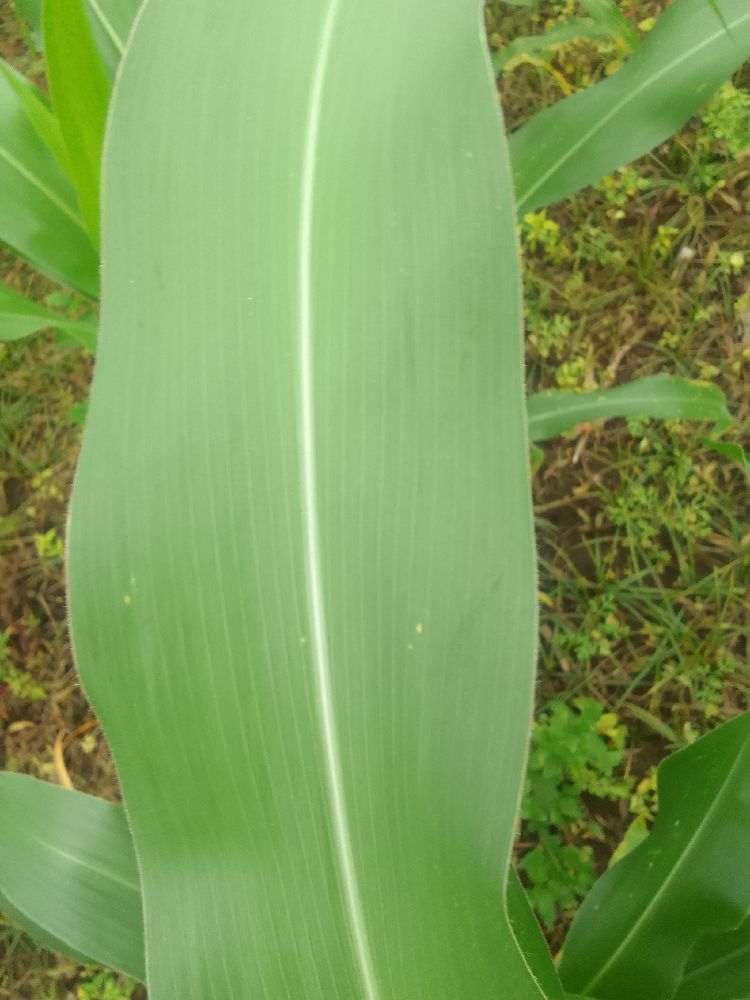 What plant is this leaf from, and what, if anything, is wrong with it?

maize, healthy
